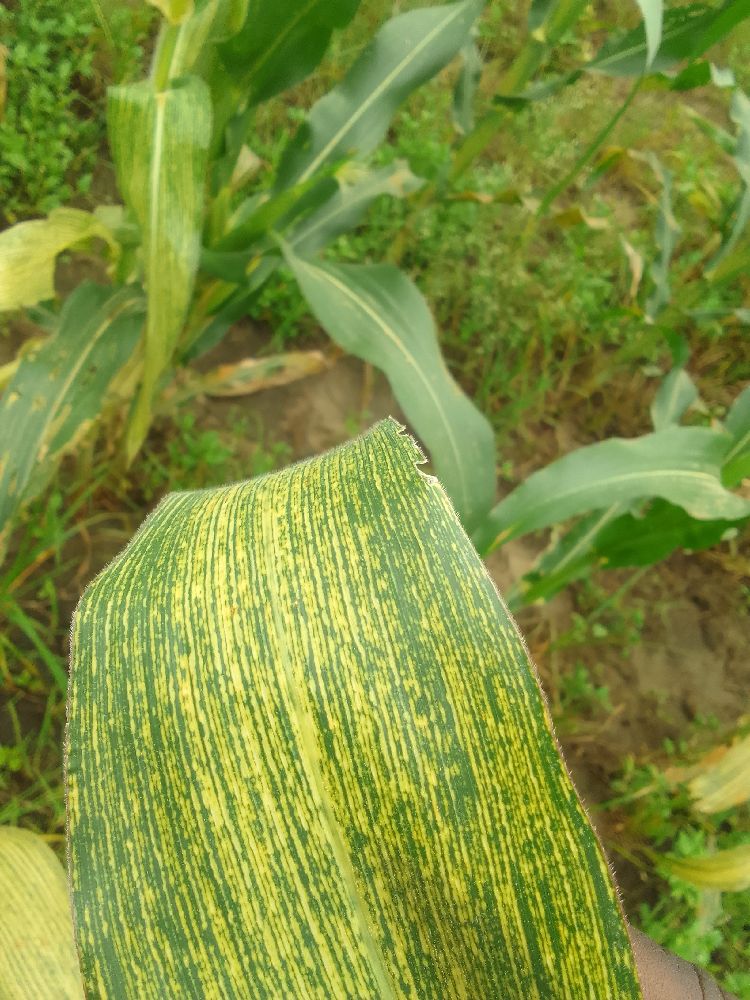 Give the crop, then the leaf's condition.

maize, maize streak virus
